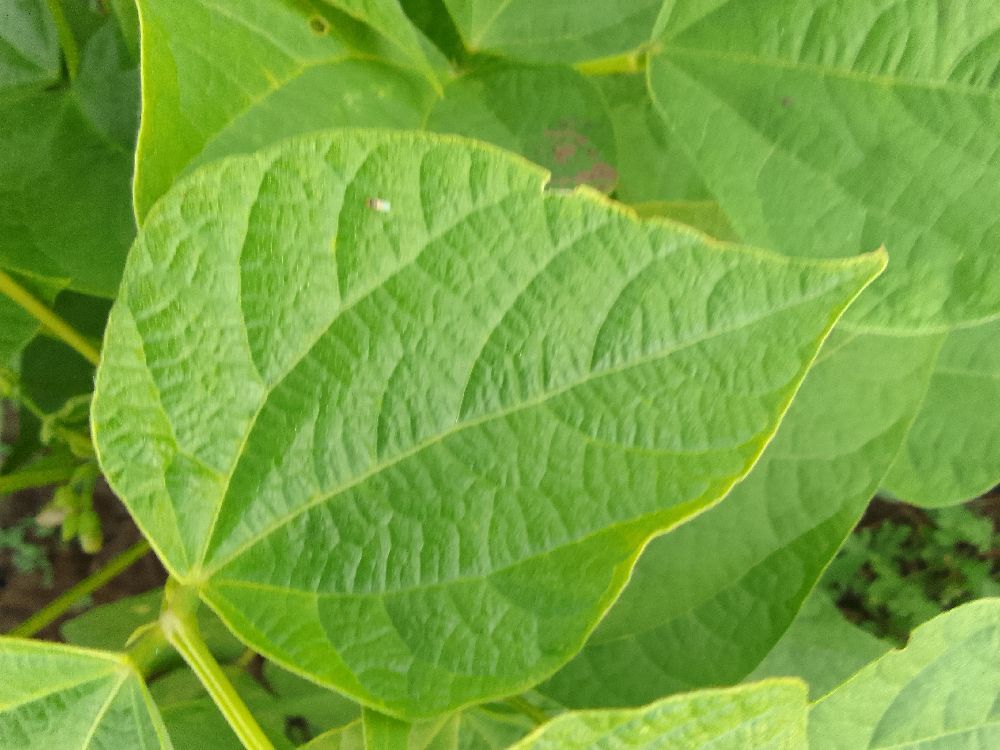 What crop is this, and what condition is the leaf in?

common bean, healthy
